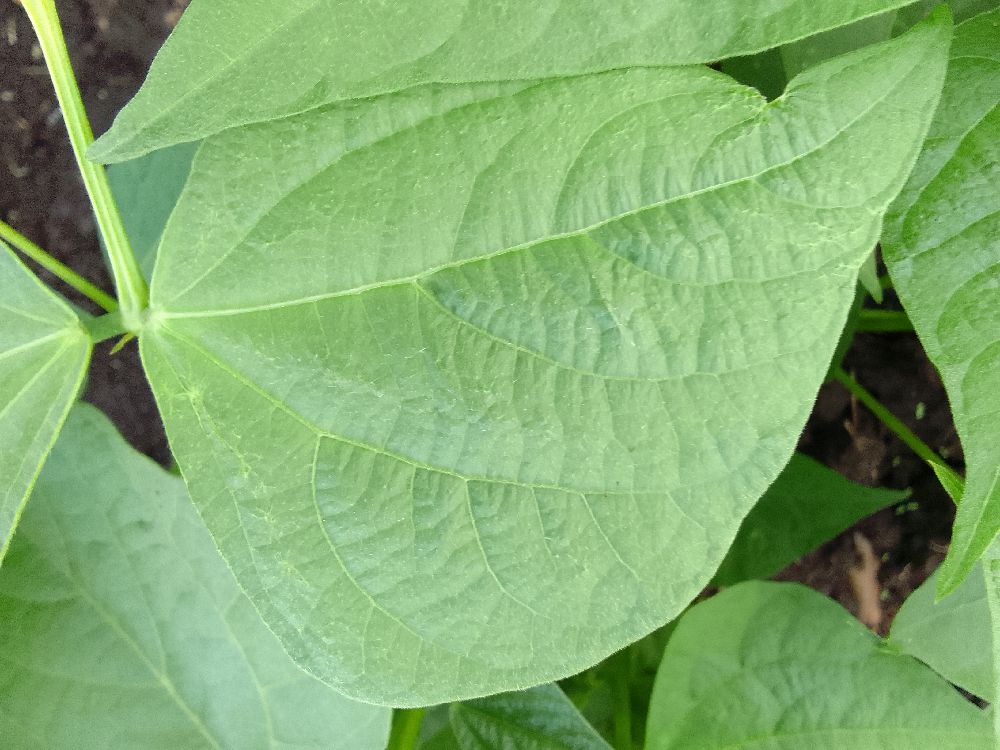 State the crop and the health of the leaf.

common bean, healthy
